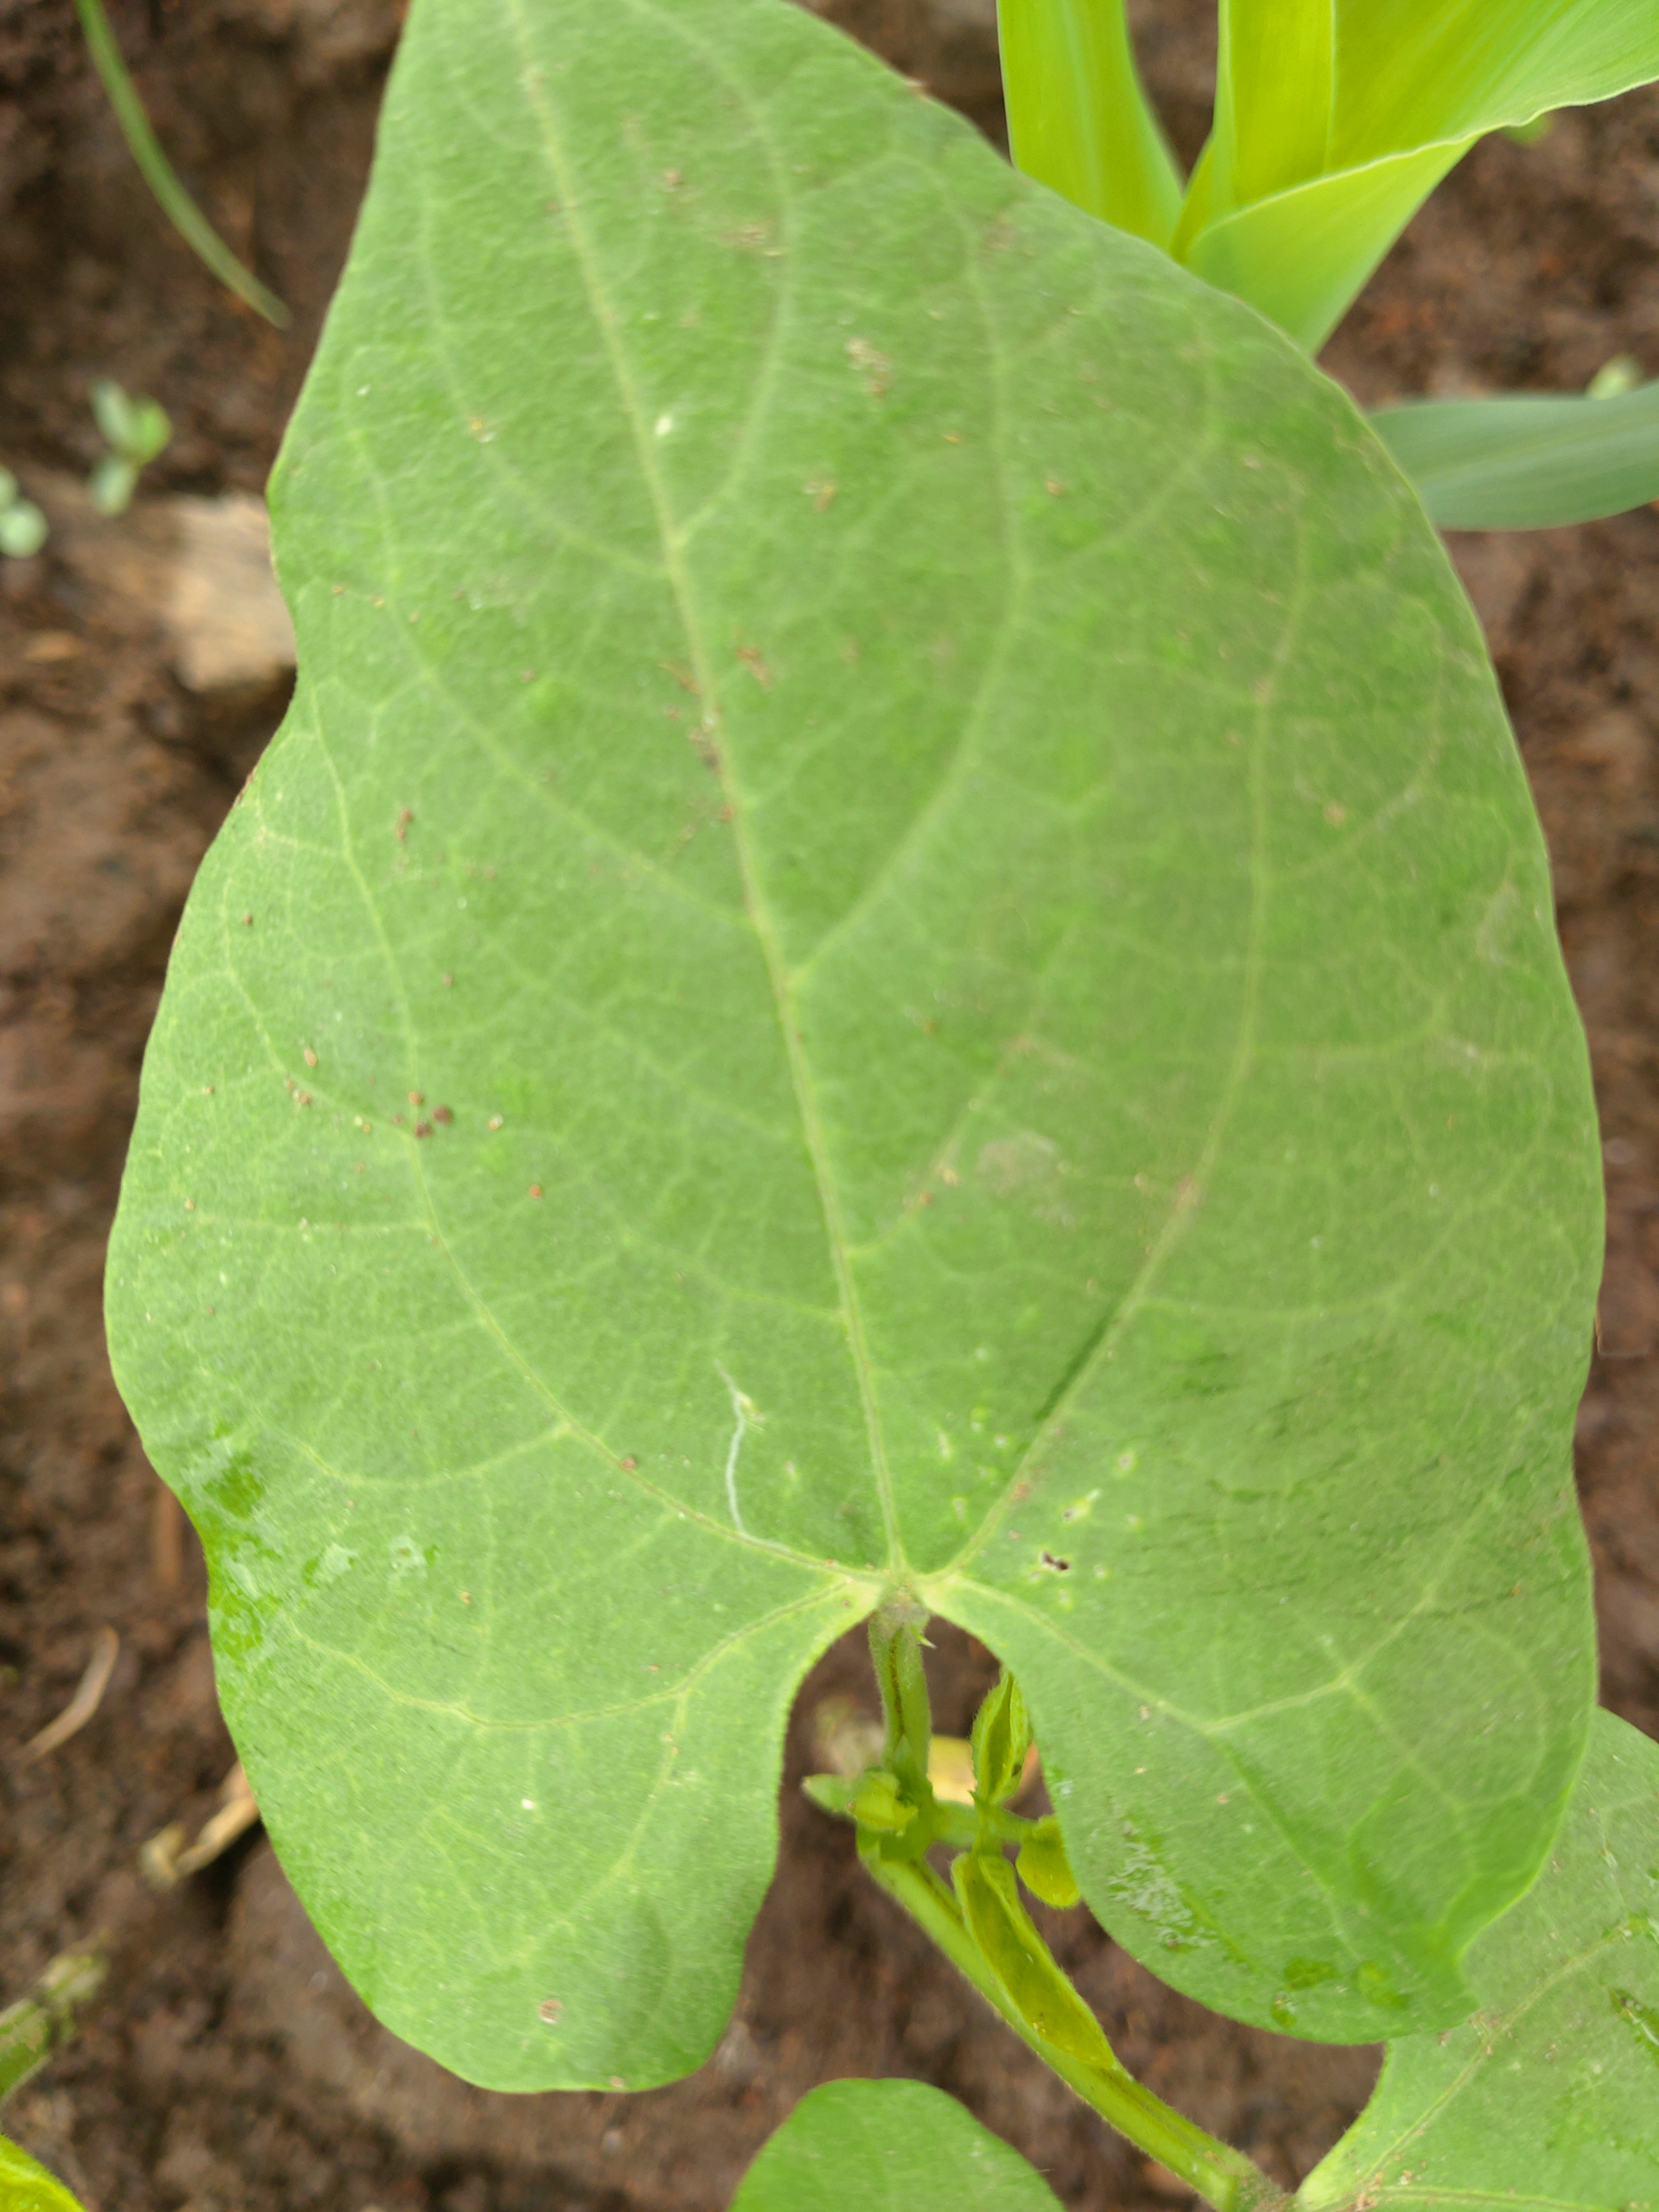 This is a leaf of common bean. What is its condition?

healthy
